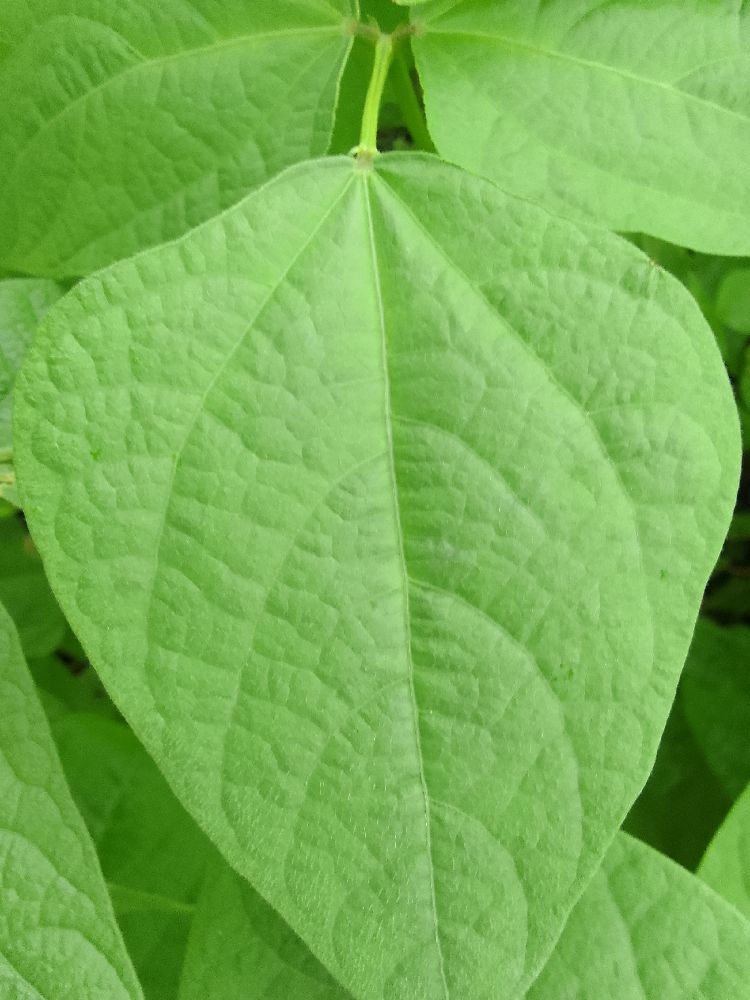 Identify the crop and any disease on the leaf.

common bean, healthy
